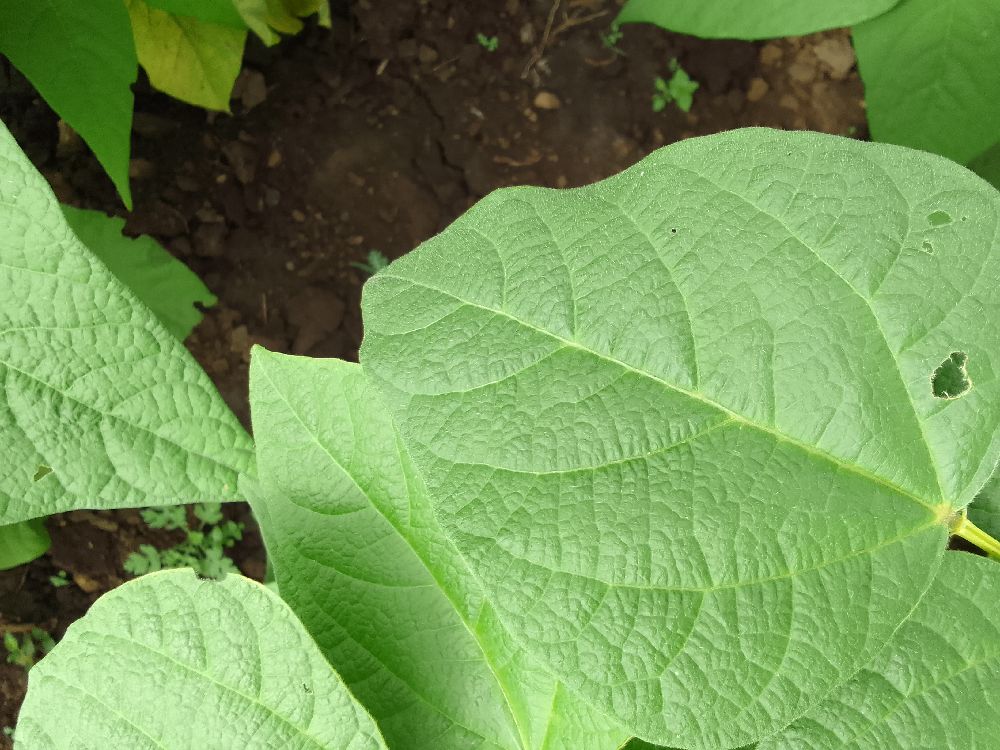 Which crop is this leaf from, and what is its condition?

common bean, healthy
